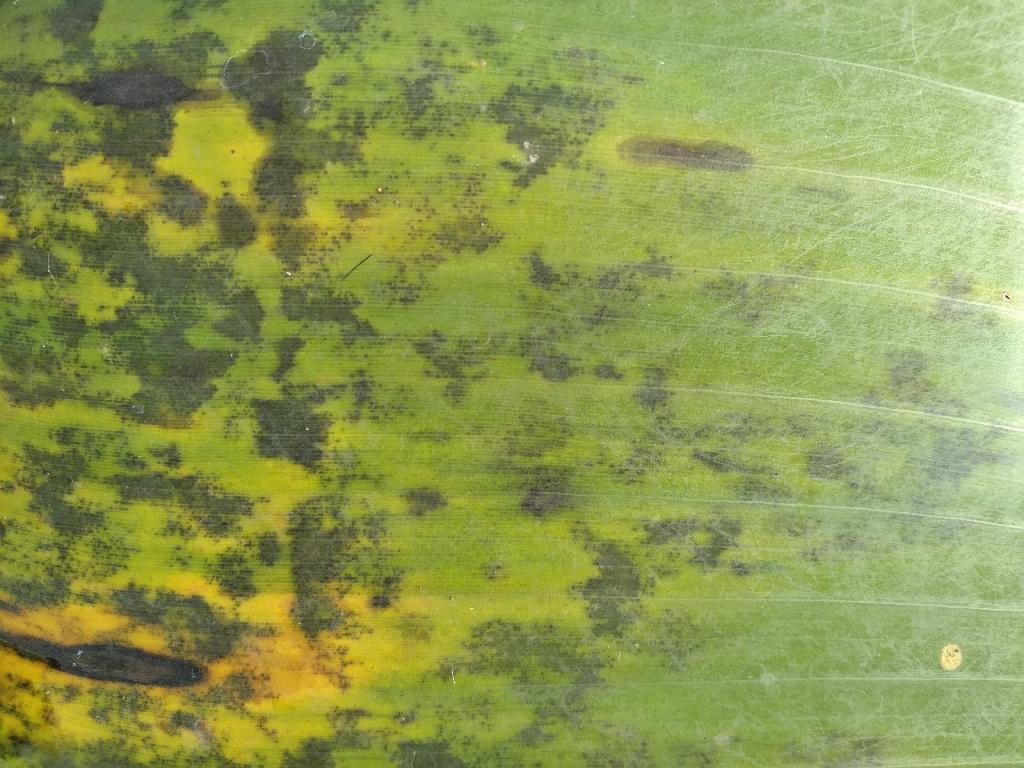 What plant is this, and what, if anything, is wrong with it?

banana, black sigatoka
